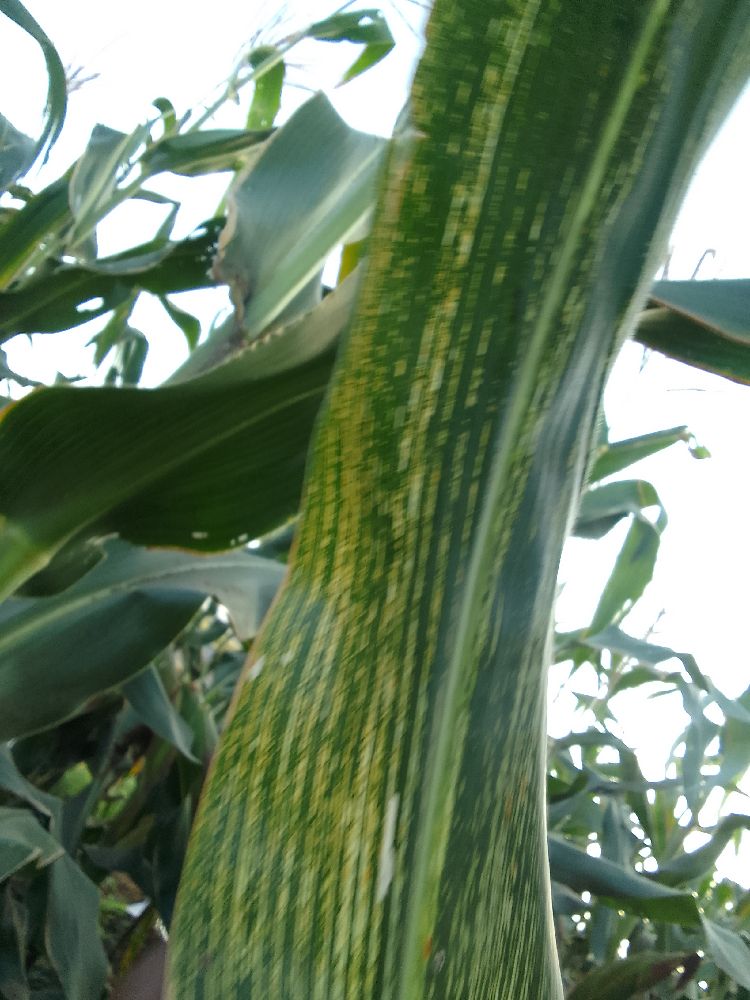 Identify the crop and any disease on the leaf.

maize, maize streak virus
